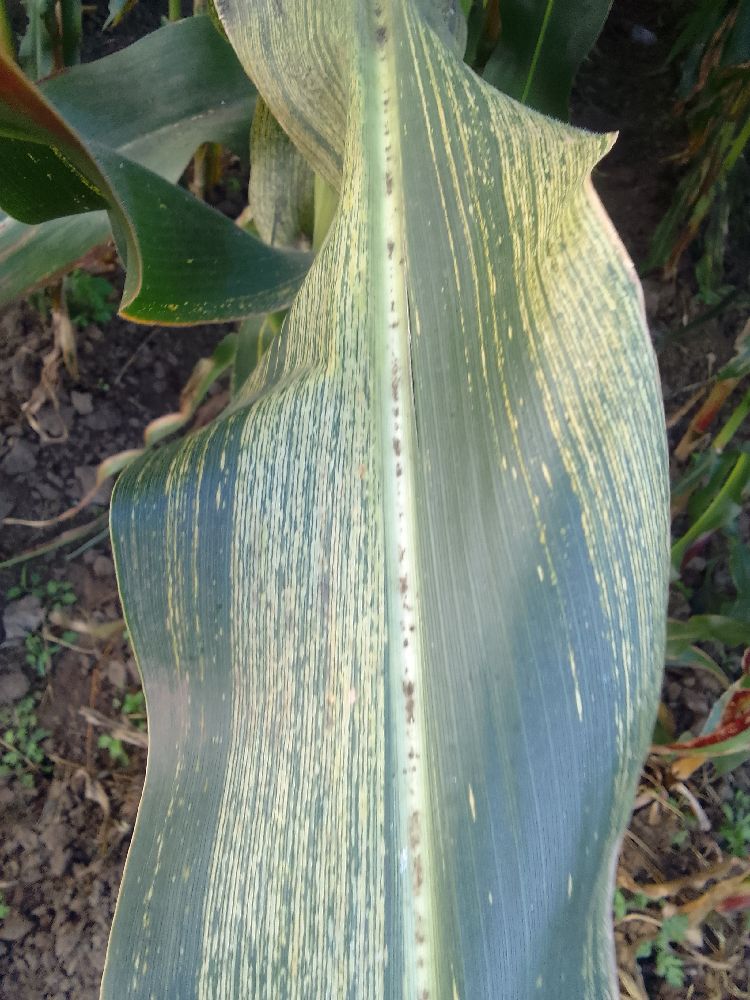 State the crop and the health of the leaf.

maize, maize streak virus
